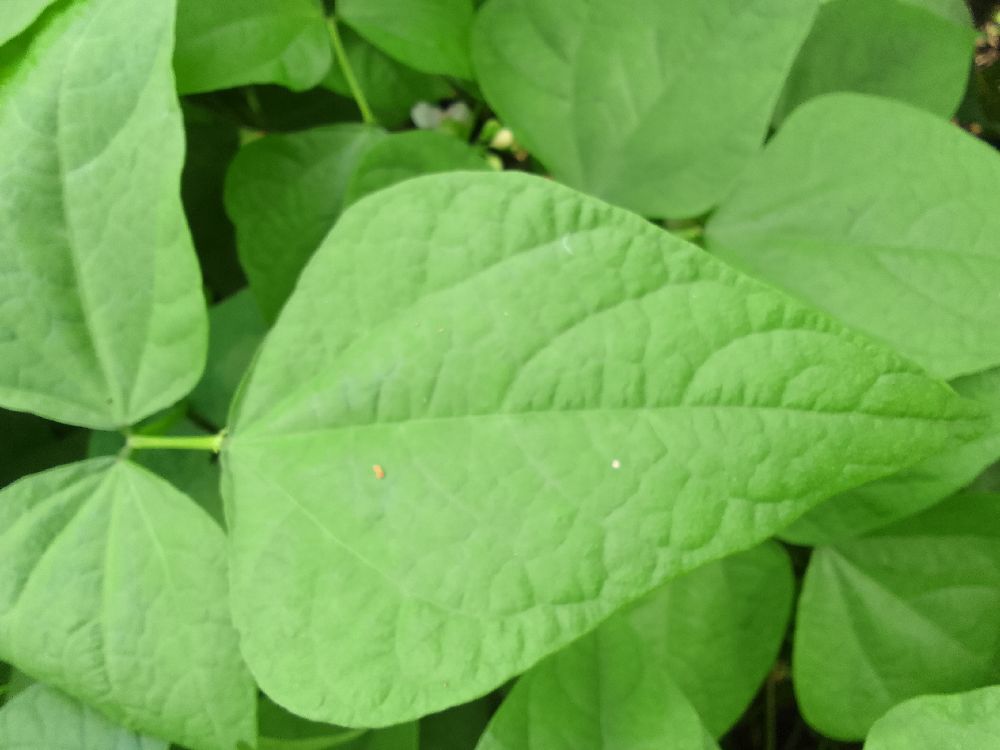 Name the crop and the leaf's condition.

common bean, healthy
